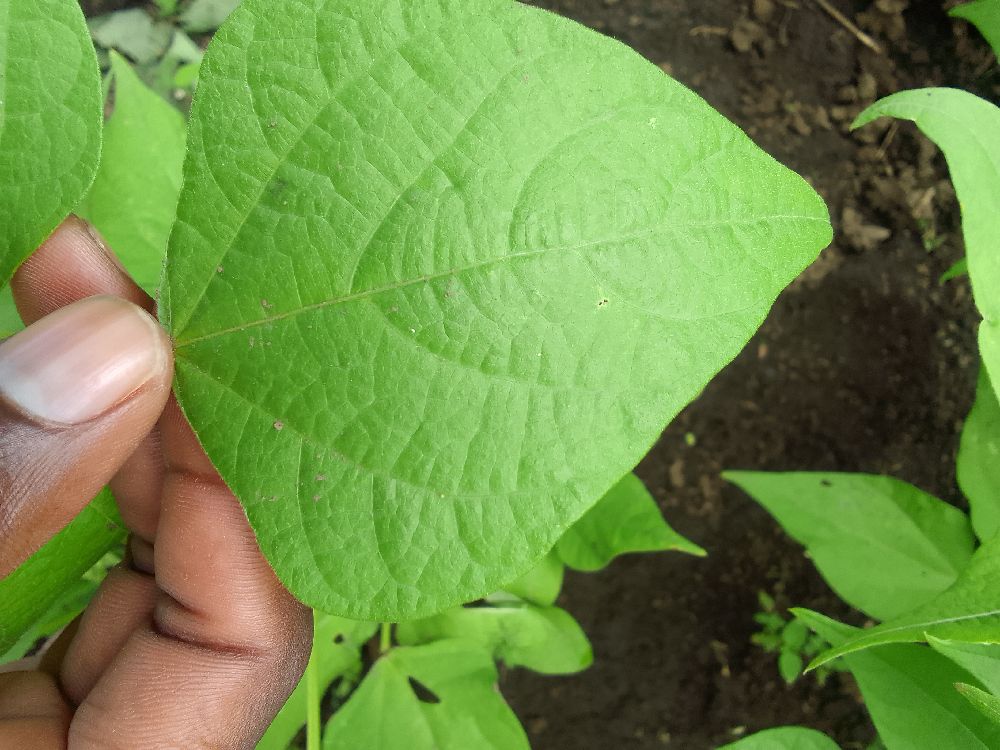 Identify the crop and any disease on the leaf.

common bean, healthy
